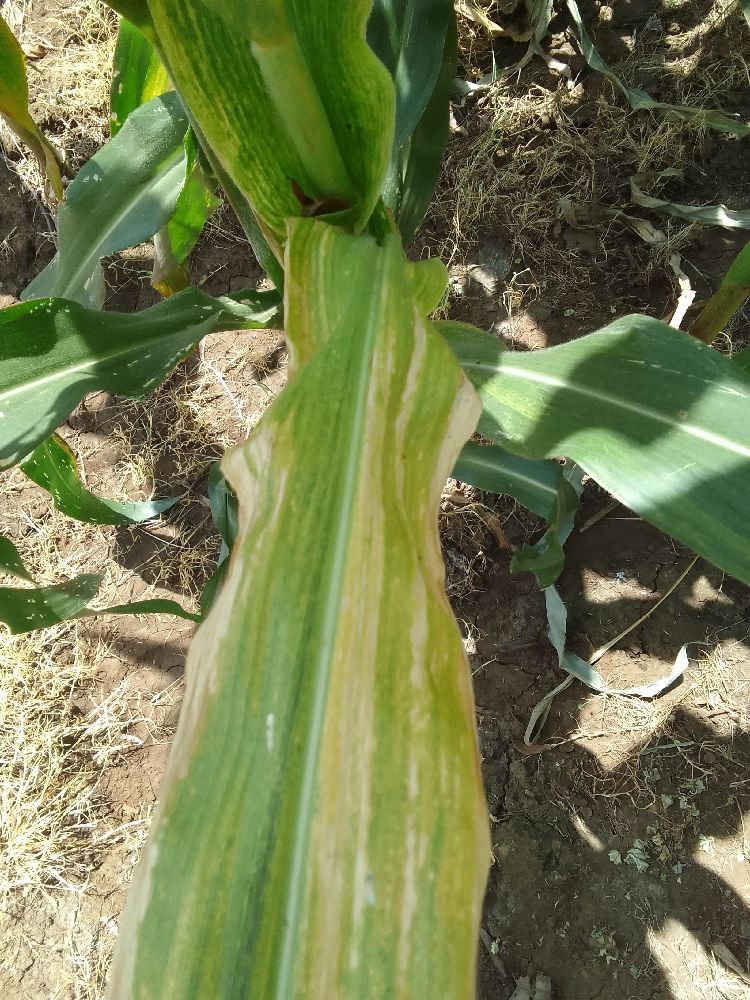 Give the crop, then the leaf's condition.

maize, maize lethal necrosis
